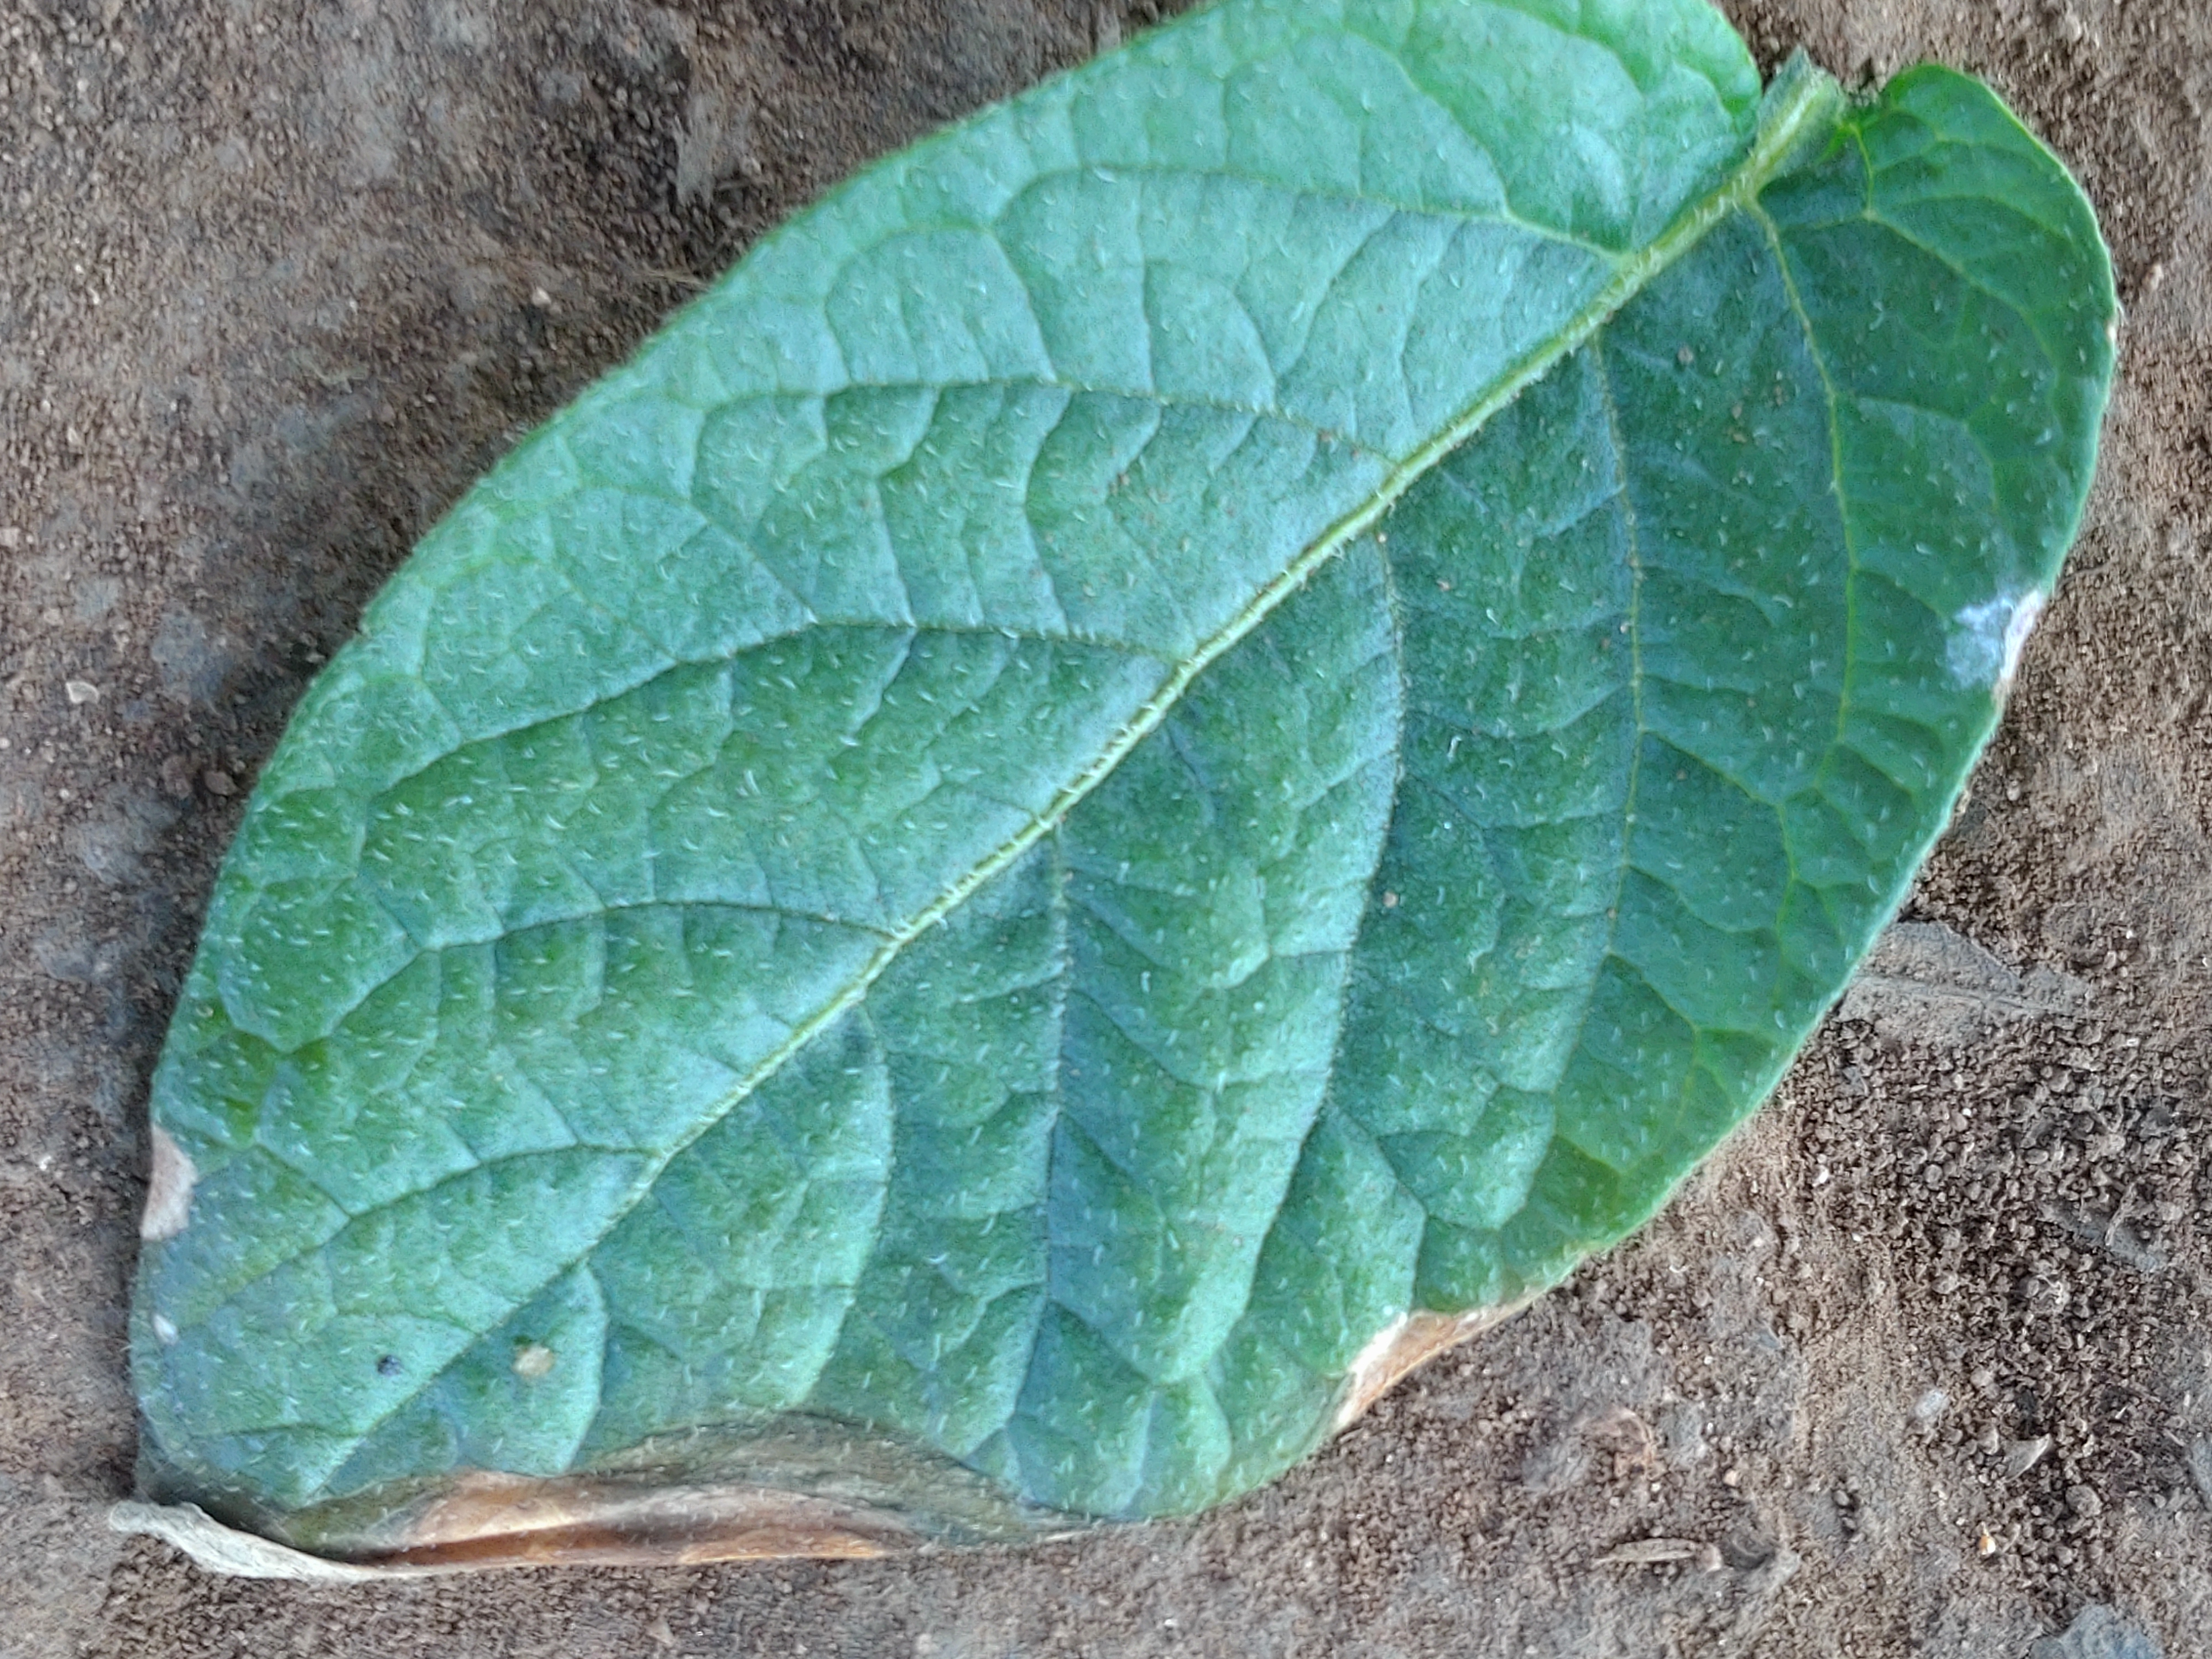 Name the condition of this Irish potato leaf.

early blight
